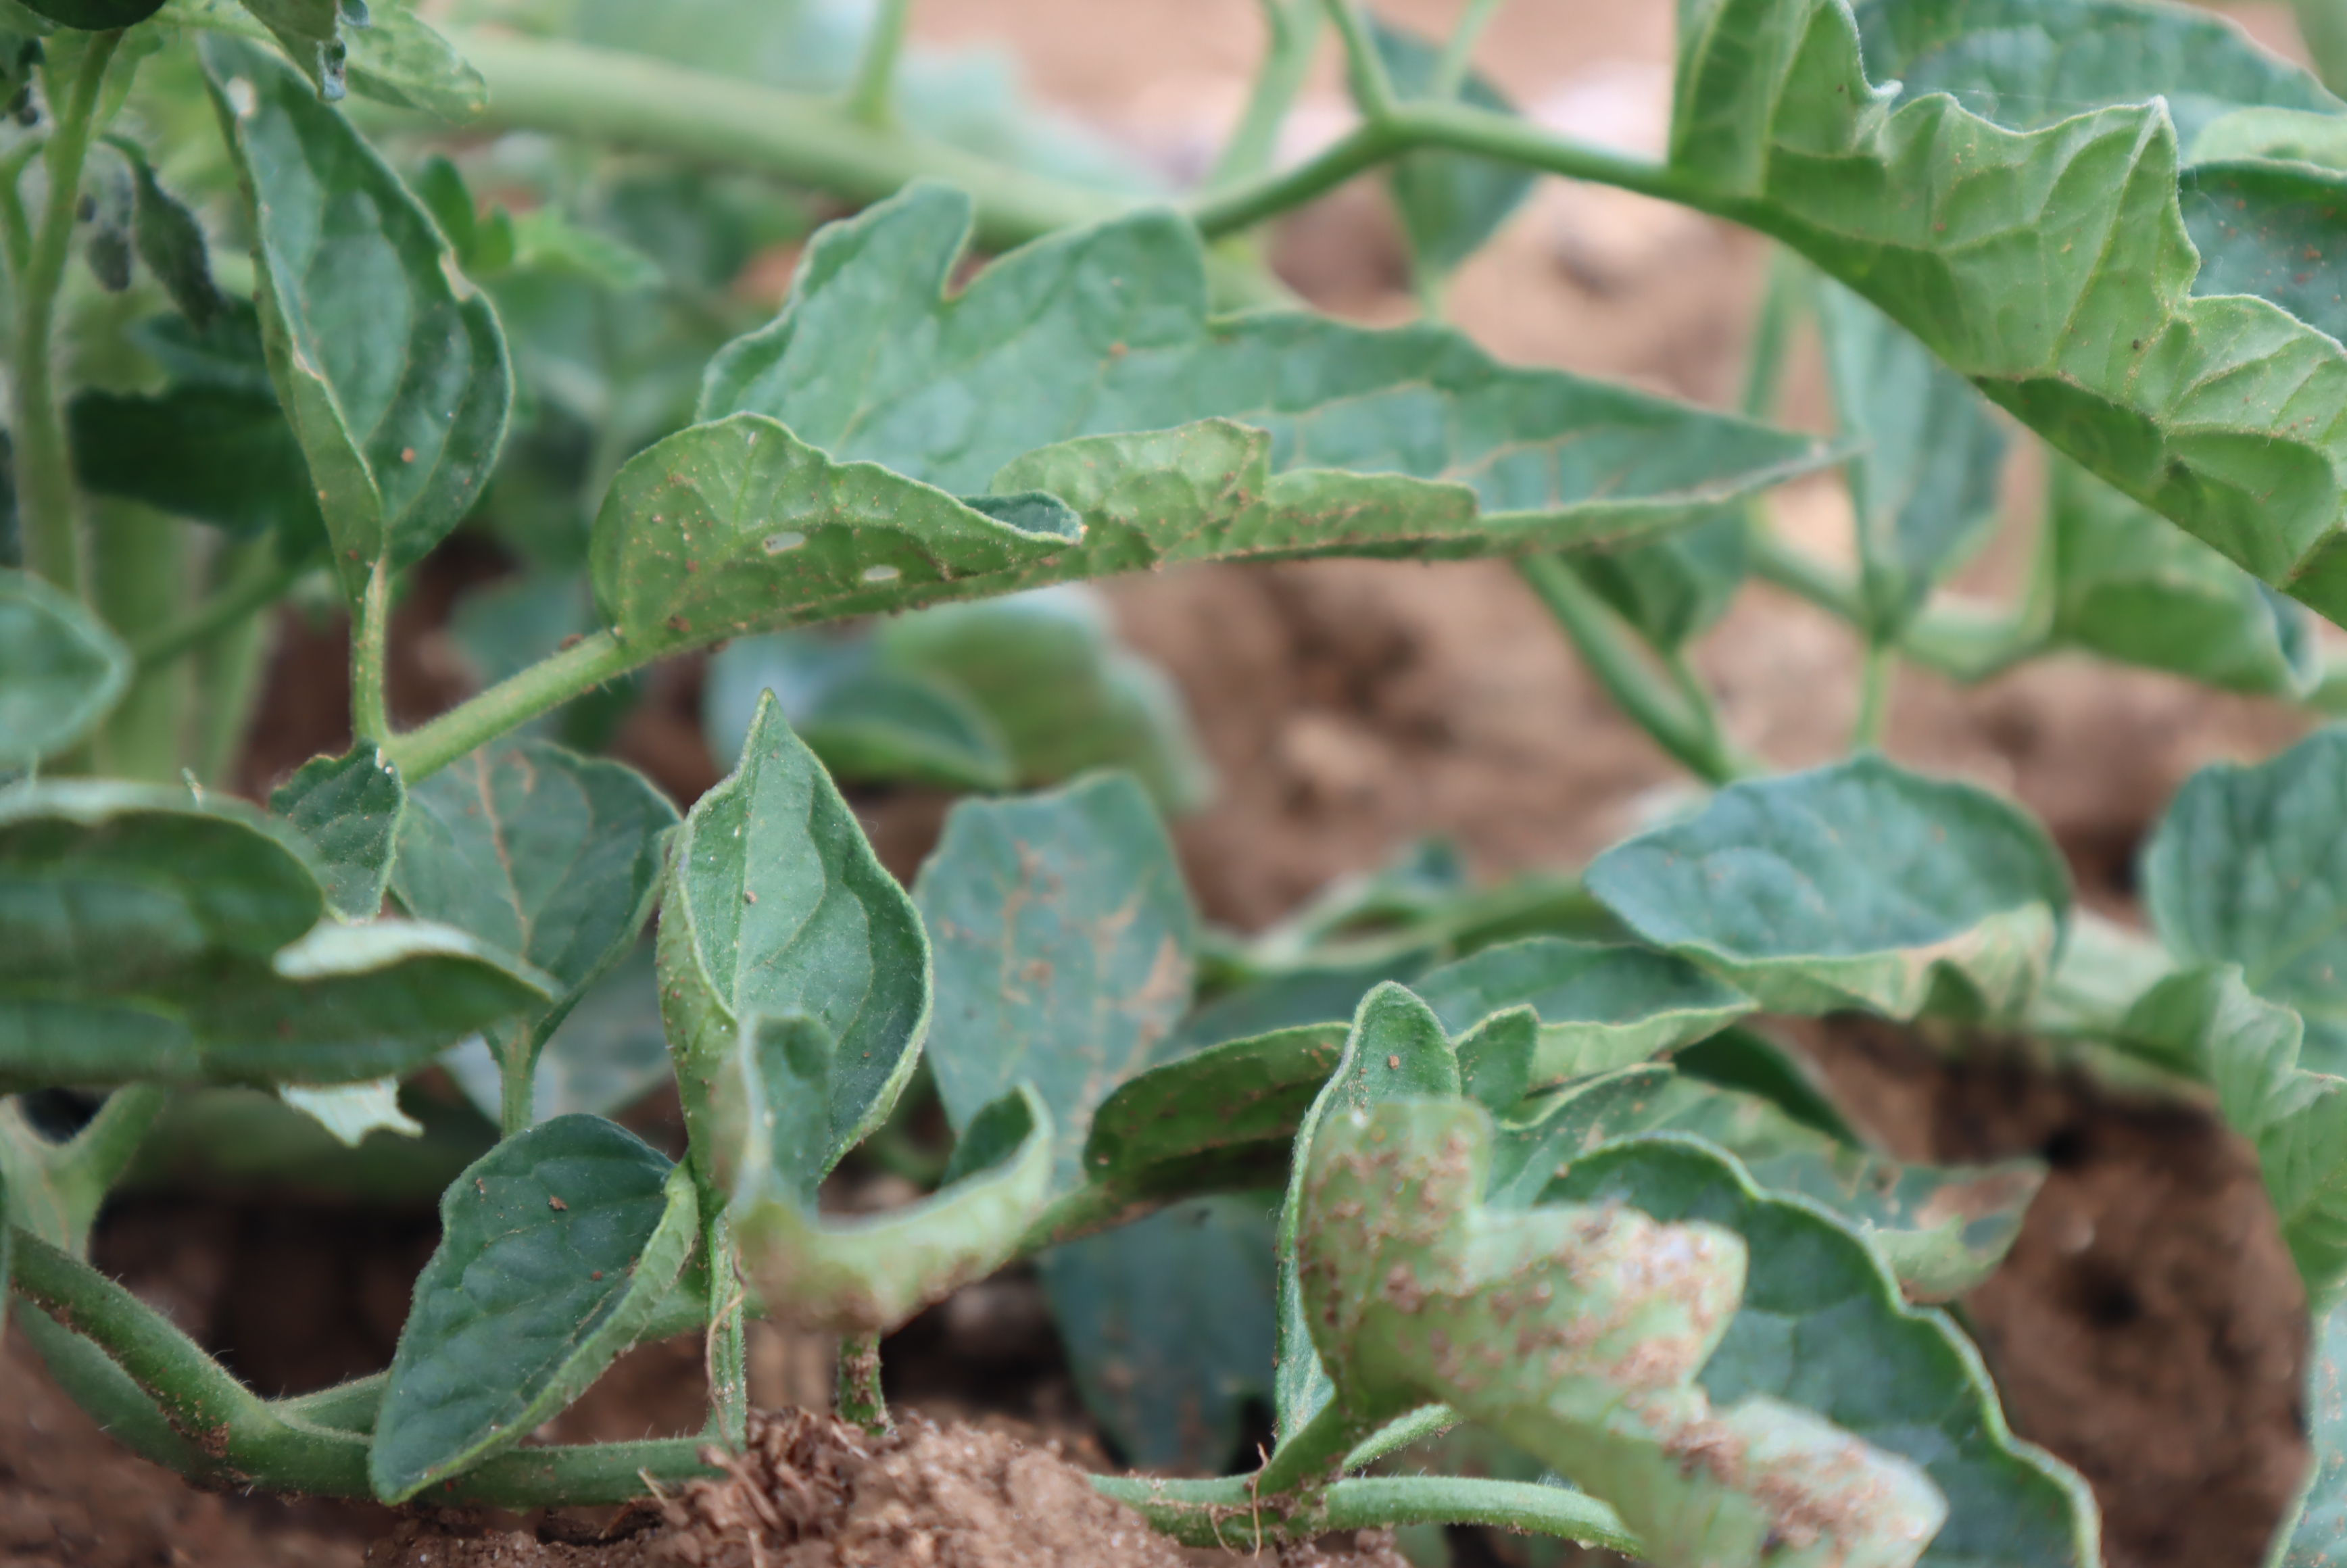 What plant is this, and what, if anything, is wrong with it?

tomato, phytophagous, water stress
